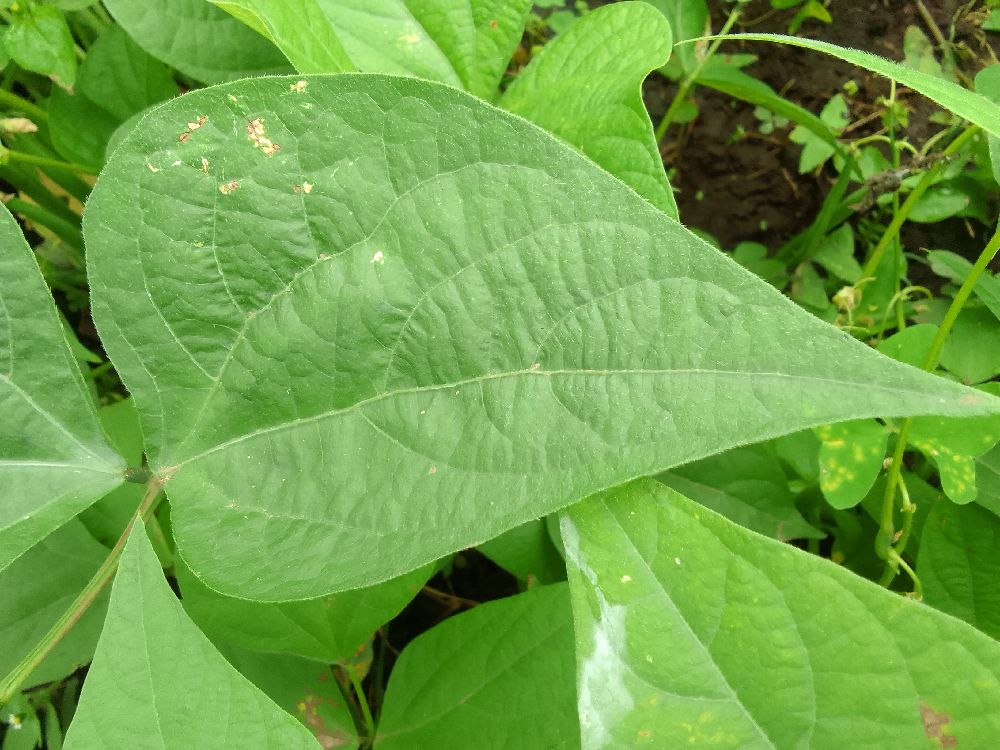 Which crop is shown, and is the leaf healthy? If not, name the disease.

common bean, healthy
